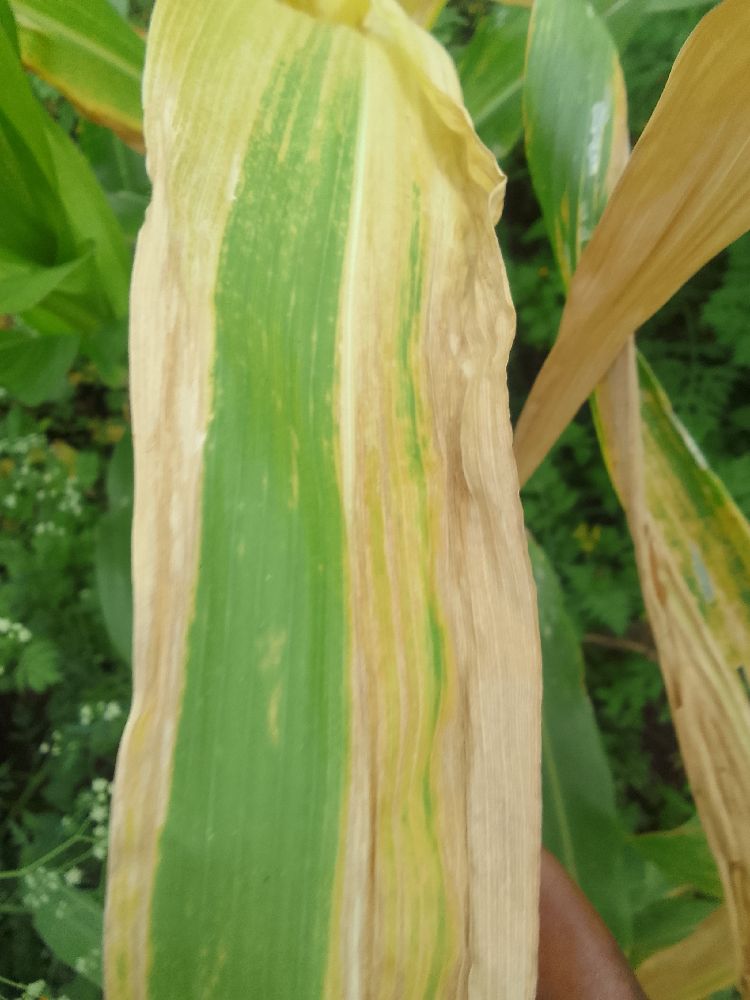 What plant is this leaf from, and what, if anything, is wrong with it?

maize, maize lethal necrosis
